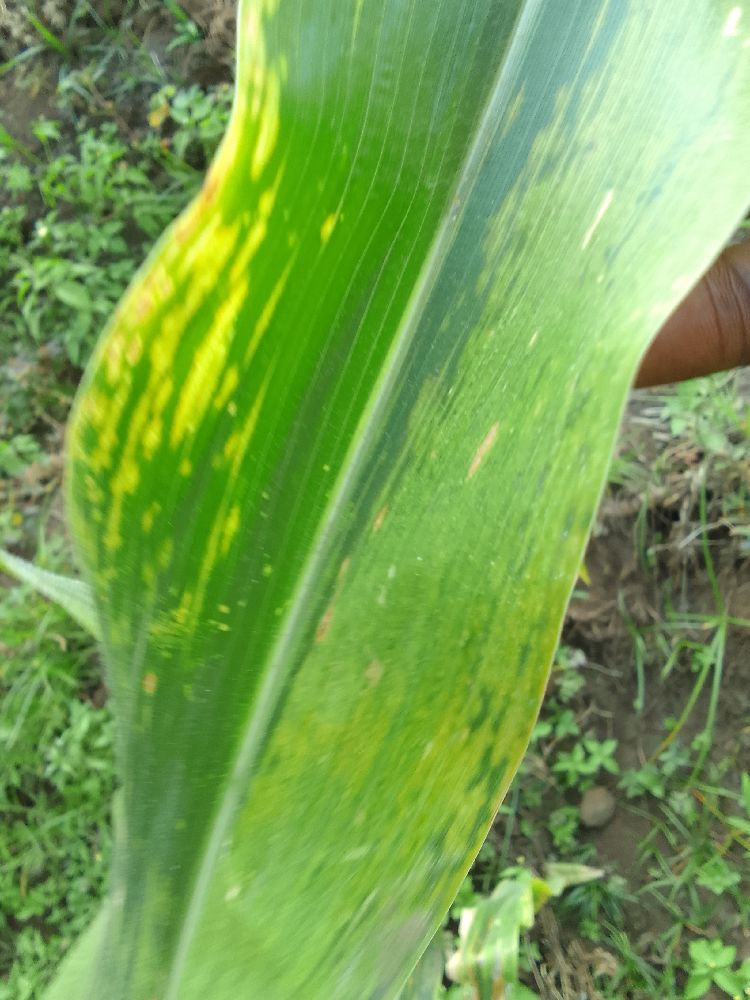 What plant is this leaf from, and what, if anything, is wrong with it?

maize, maize lethal necrosis
